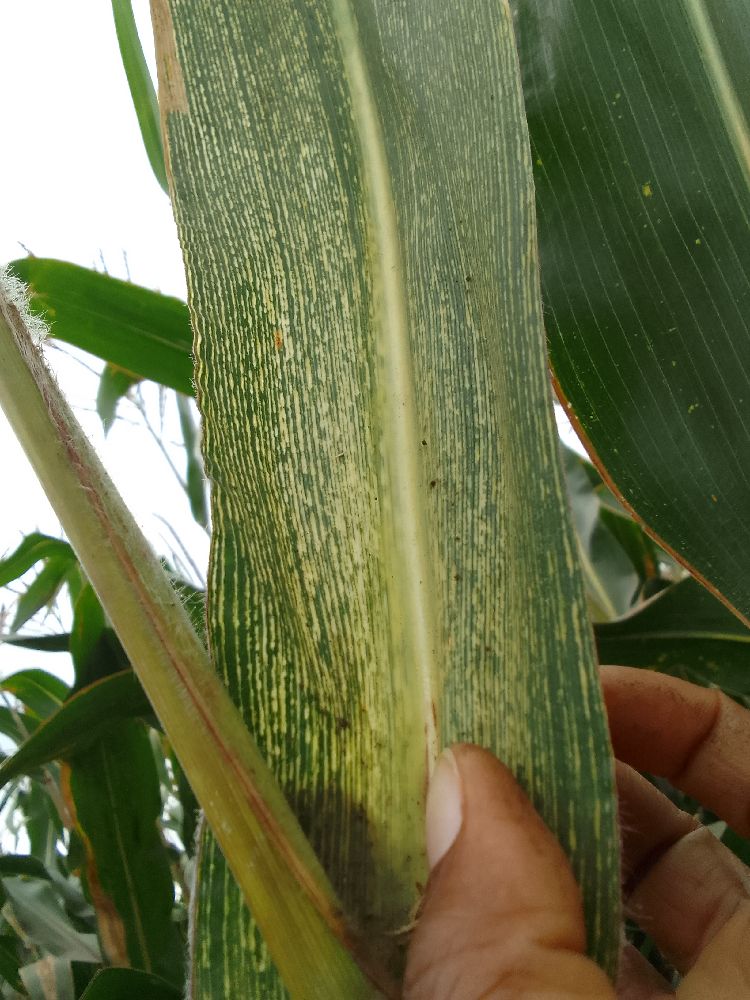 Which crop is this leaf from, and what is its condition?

maize, maize streak virus
